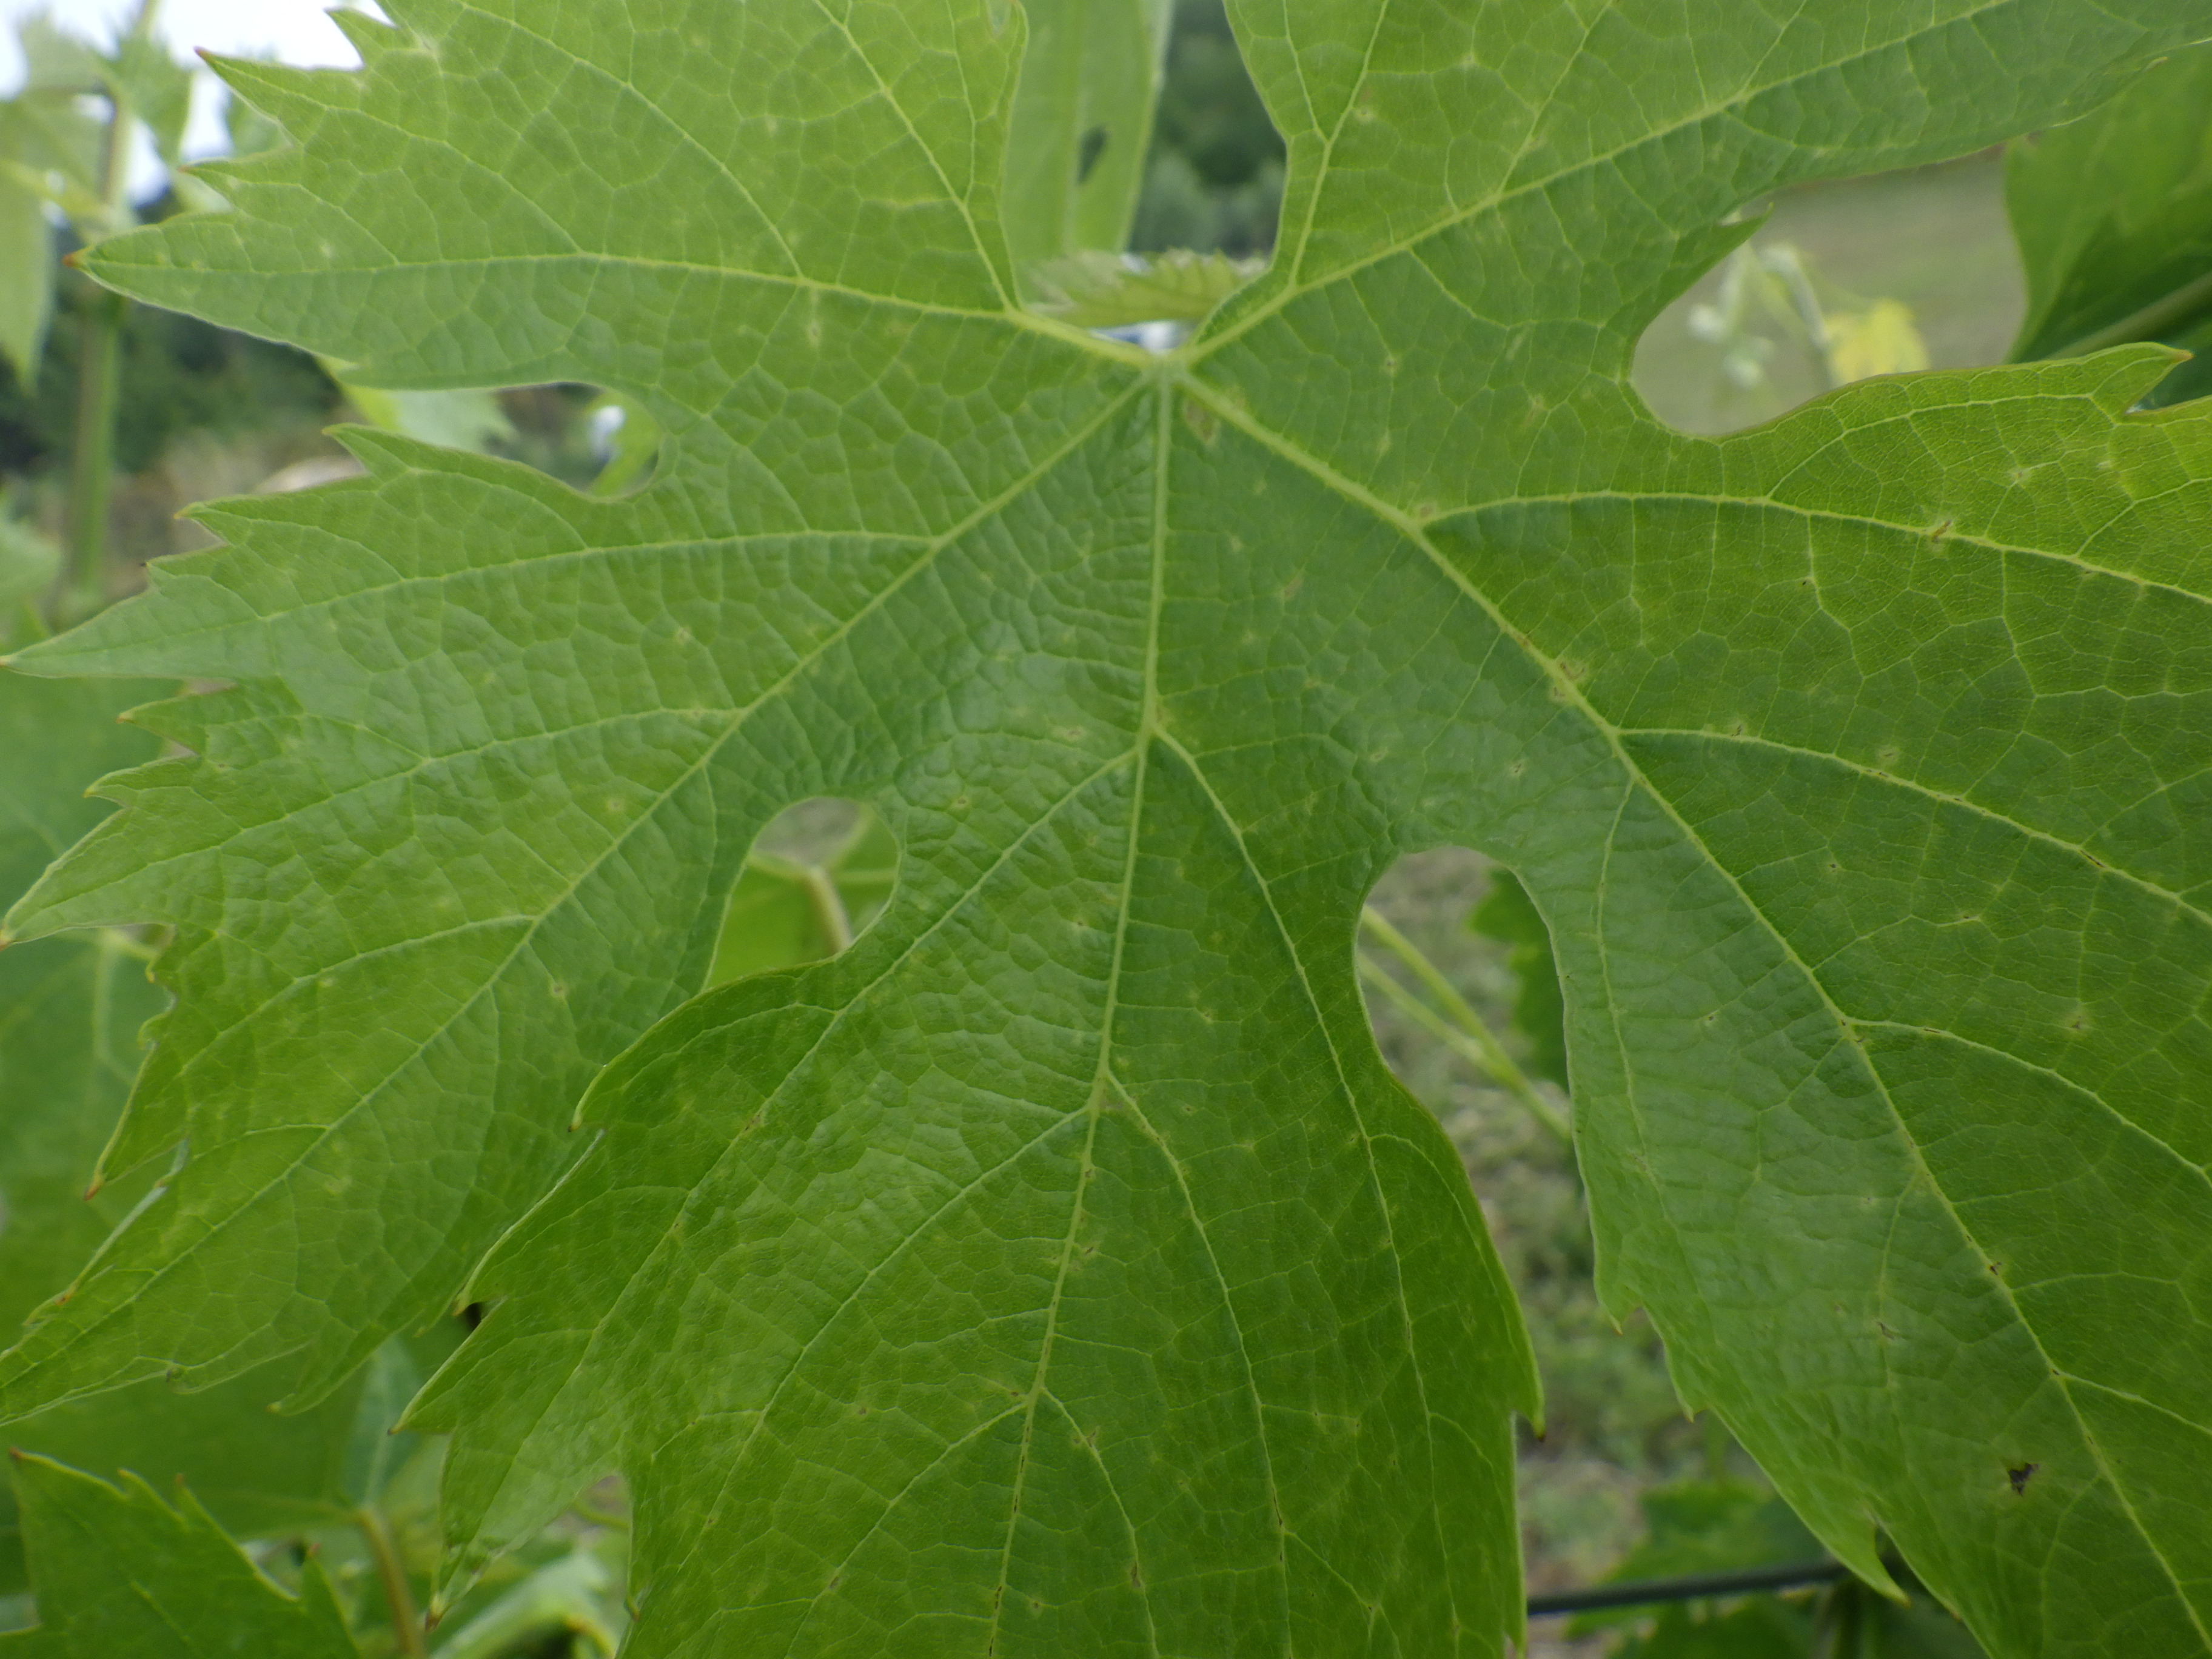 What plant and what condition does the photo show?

grapevine, phytophagous
